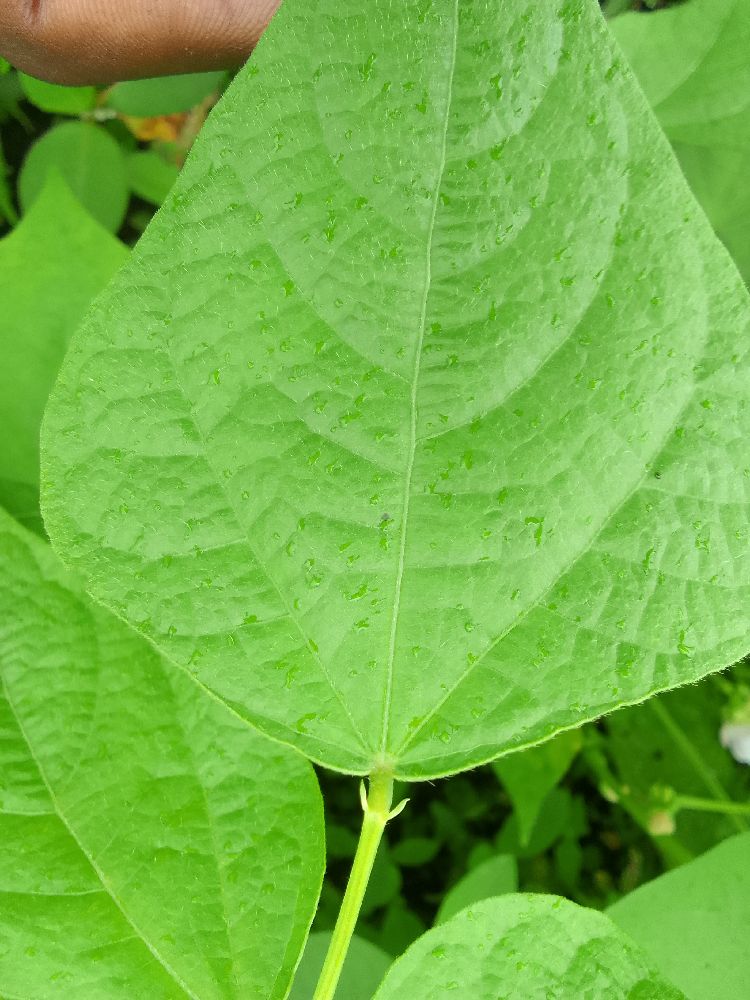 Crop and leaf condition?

common bean, healthy
